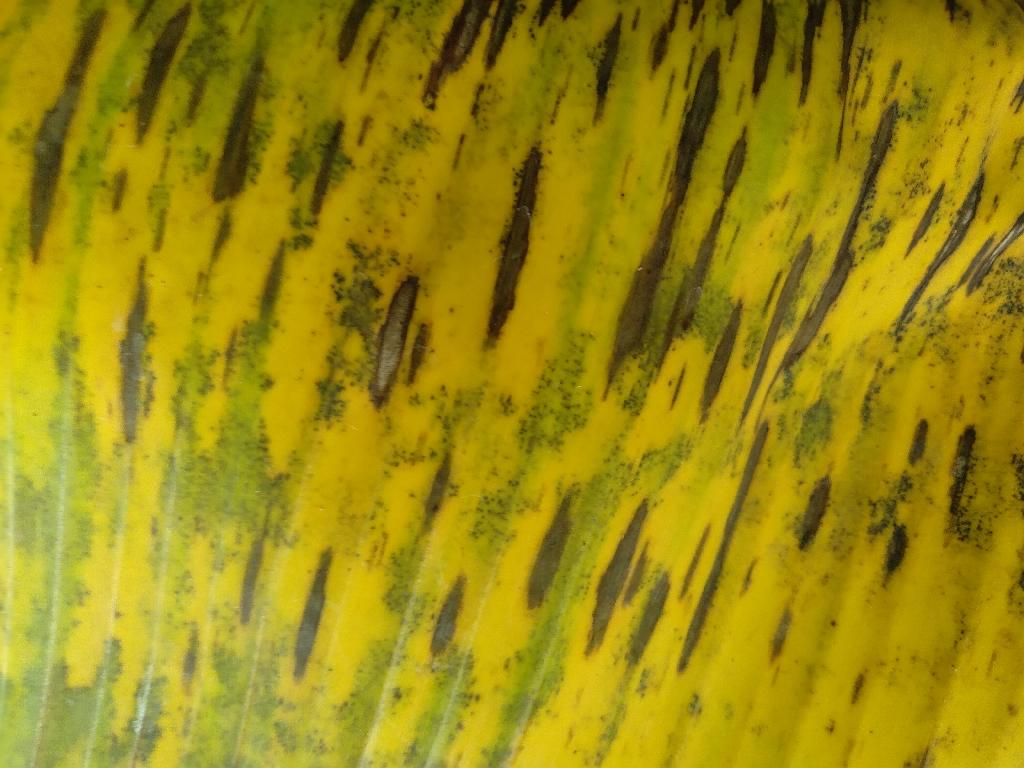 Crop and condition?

banana, black sigatoka
